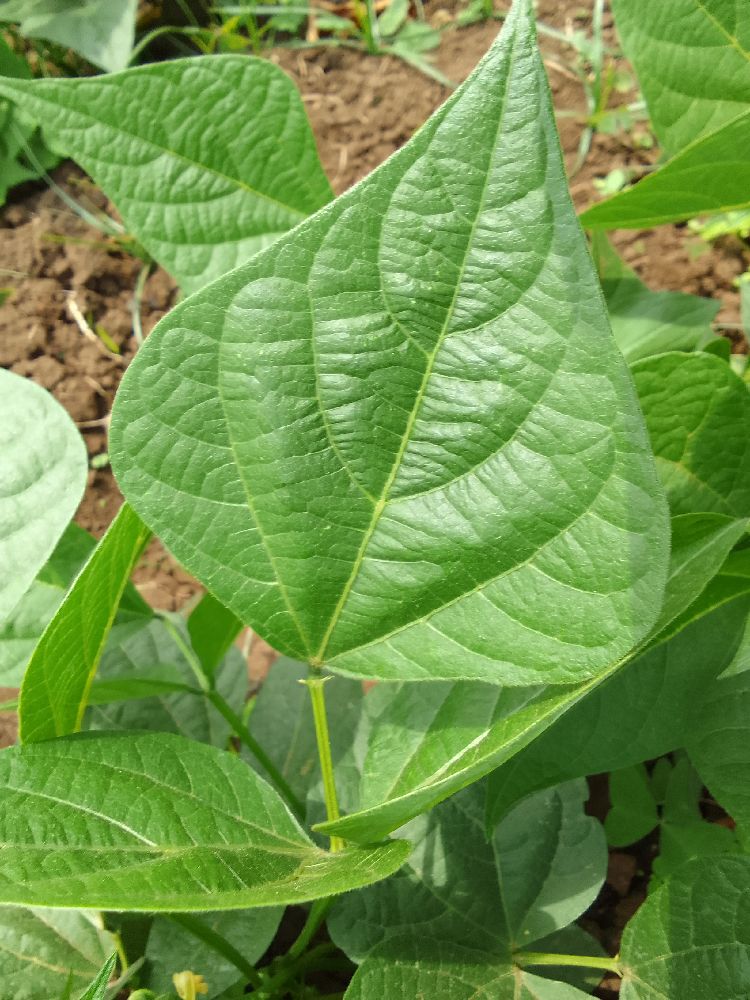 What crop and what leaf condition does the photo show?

common bean, healthy
